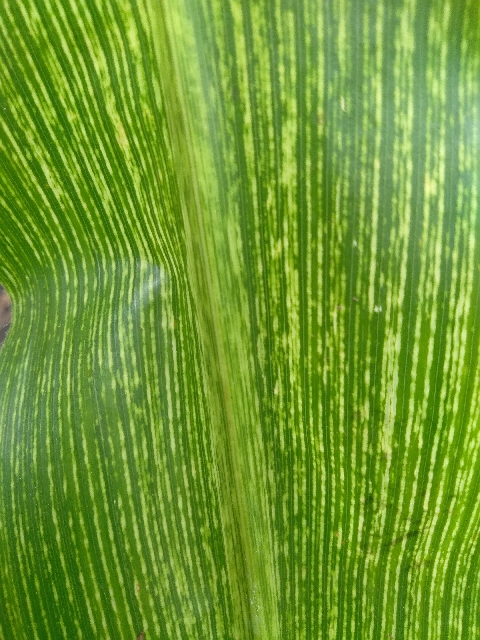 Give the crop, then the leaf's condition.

maize, maize streak virus
